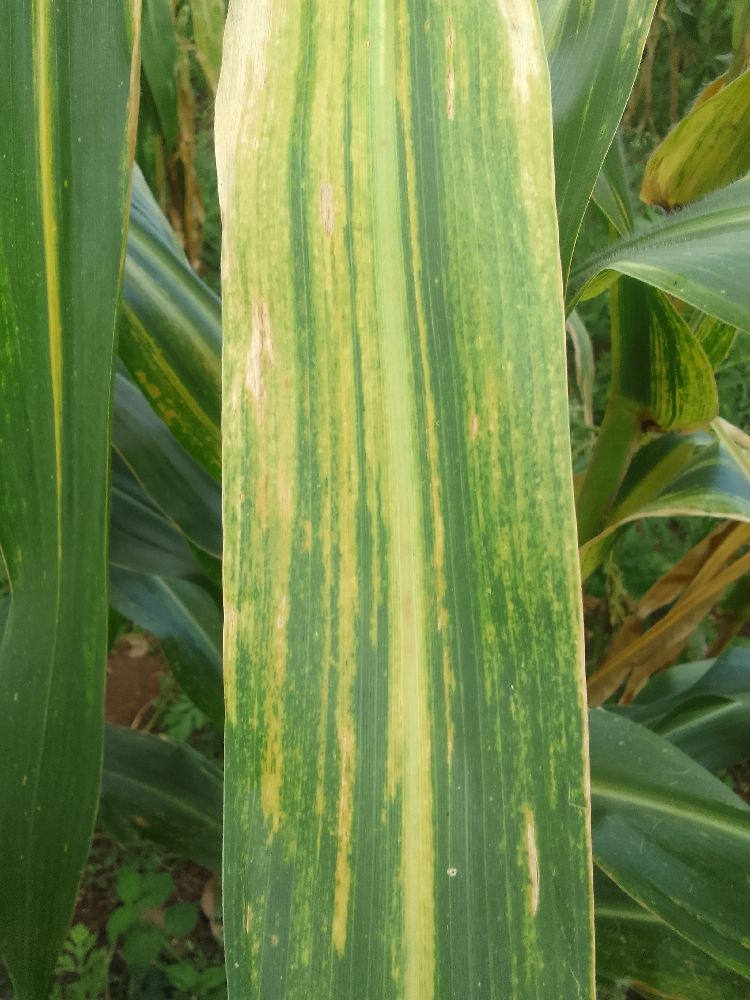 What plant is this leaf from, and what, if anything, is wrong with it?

maize, maize lethal necrosis
